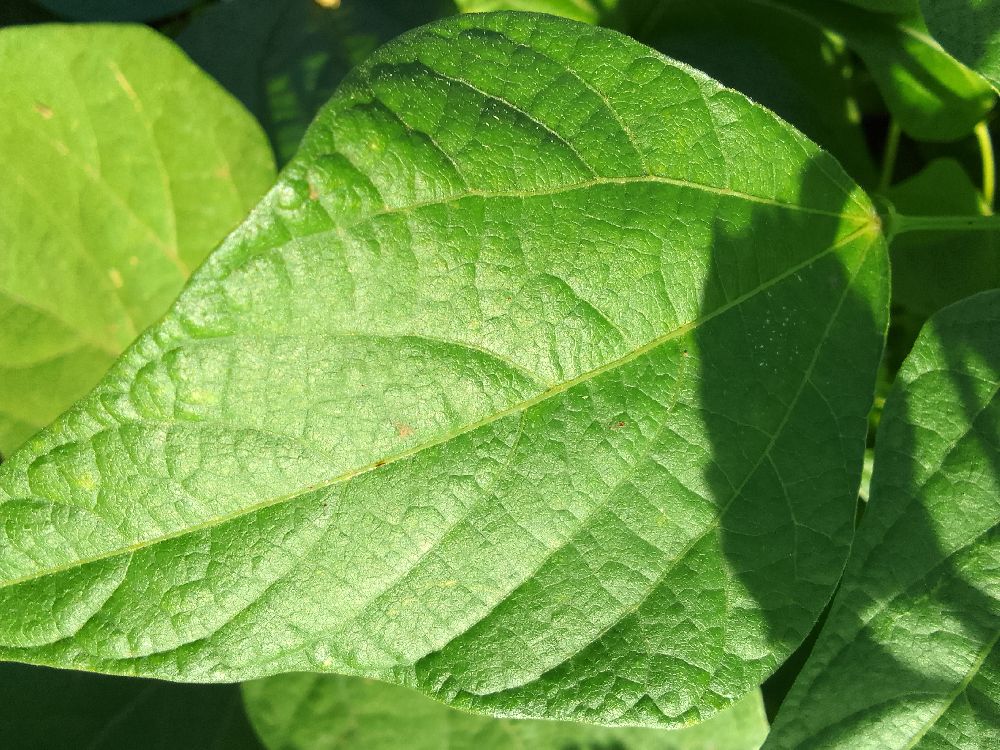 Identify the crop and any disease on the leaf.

common bean, healthy
